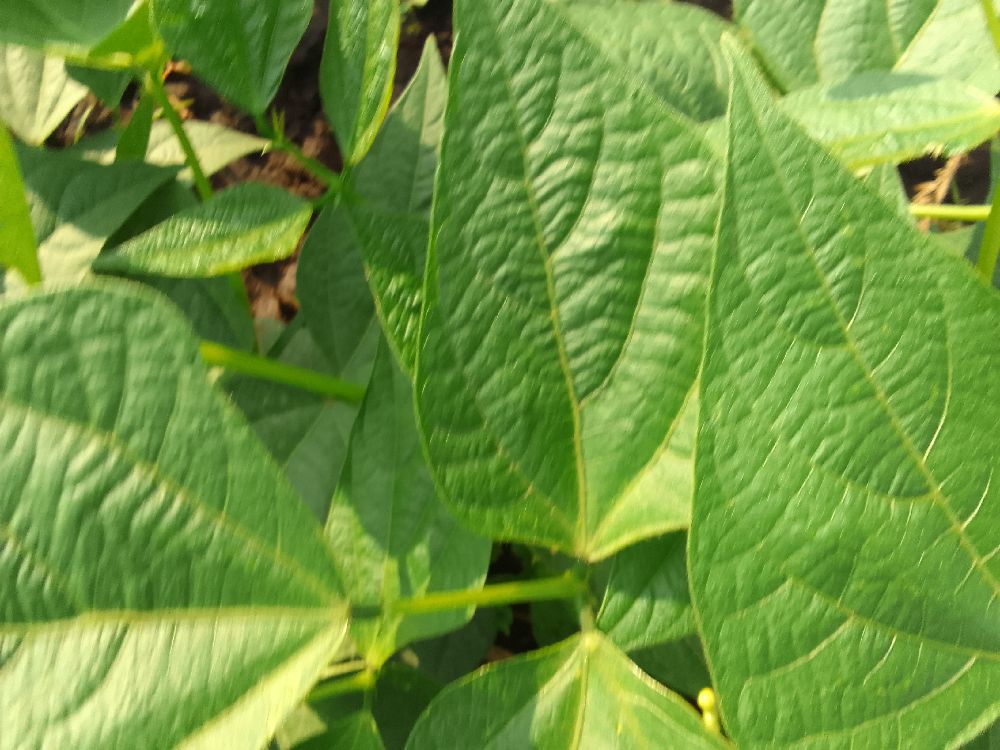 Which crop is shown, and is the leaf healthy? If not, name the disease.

common bean, healthy
